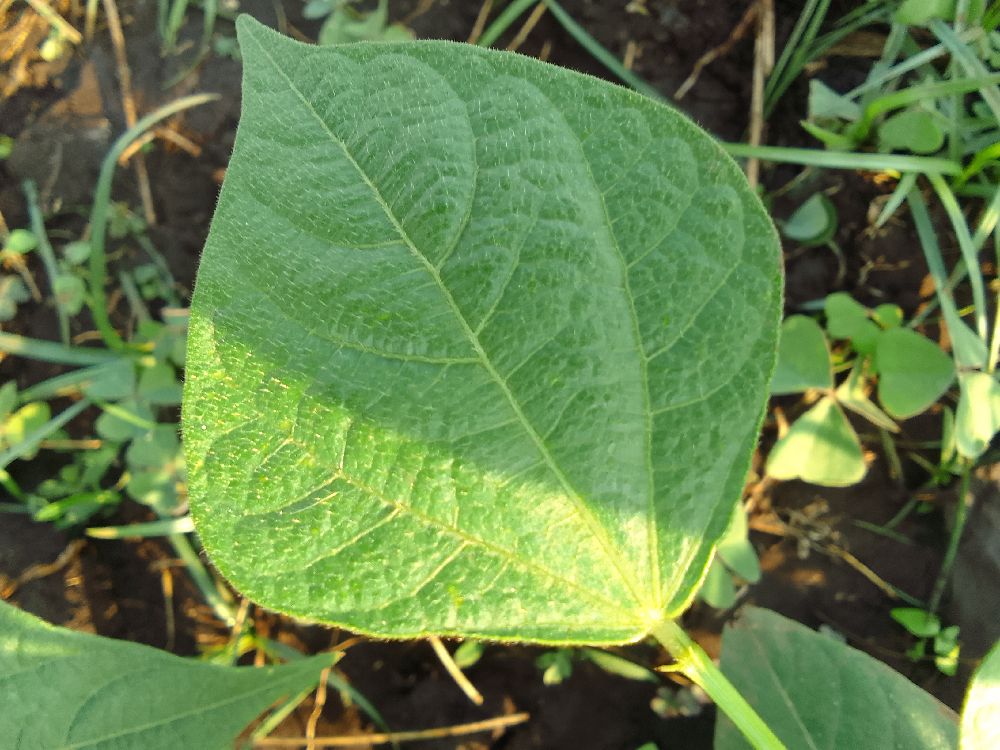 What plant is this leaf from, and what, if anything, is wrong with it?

common bean, healthy
